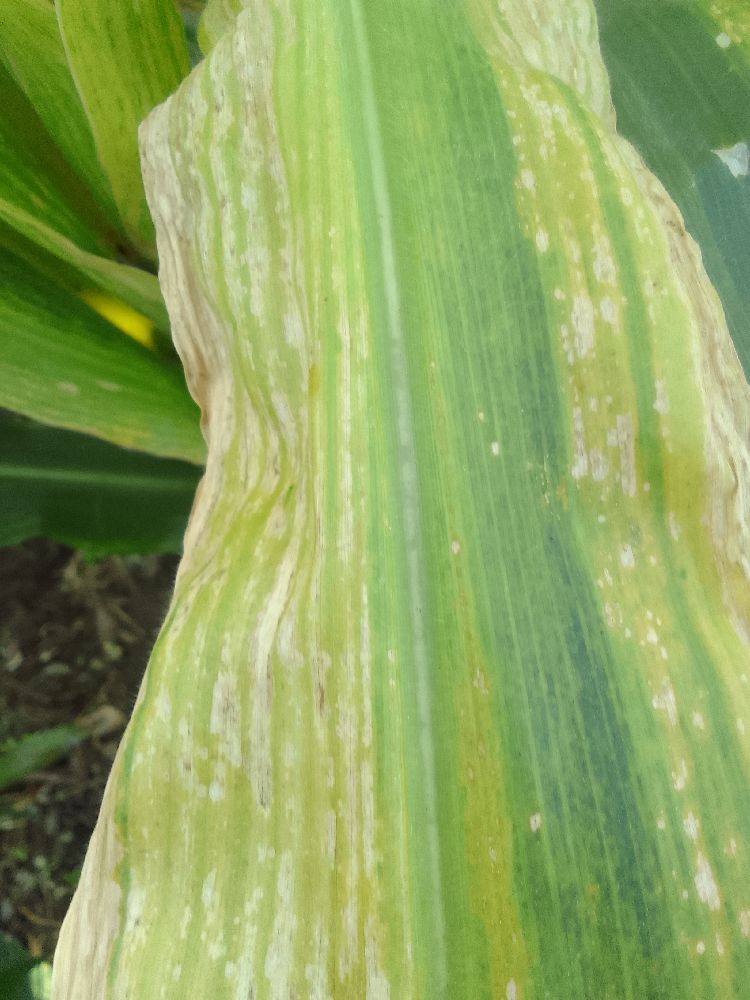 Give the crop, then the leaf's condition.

maize, maize lethal necrosis
